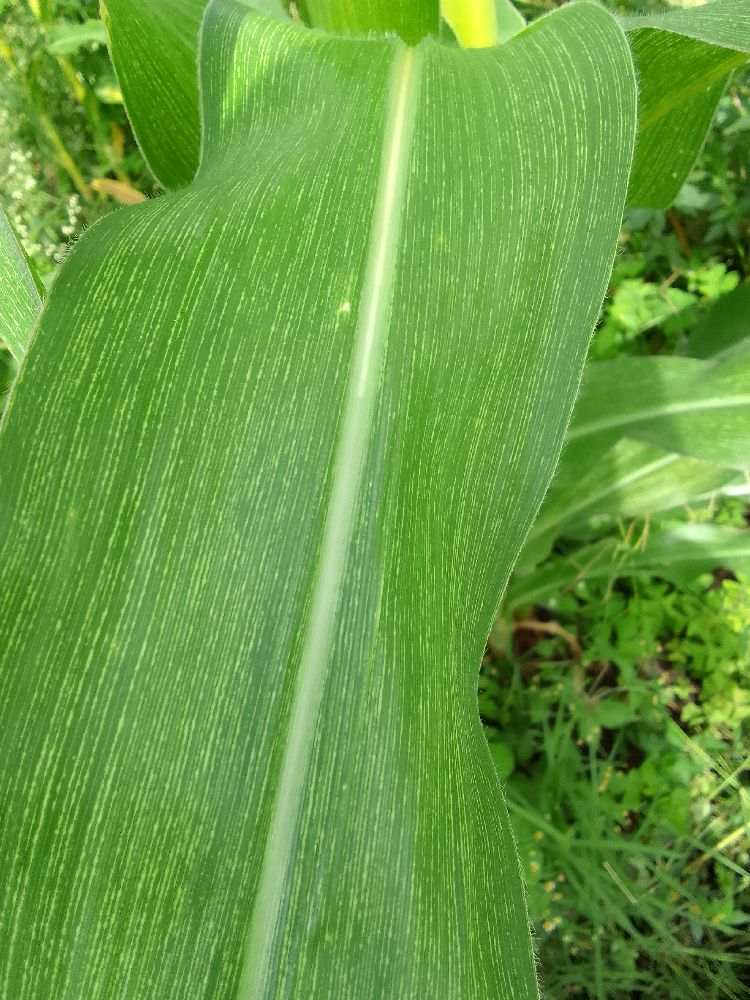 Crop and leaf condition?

maize, maize streak virus
